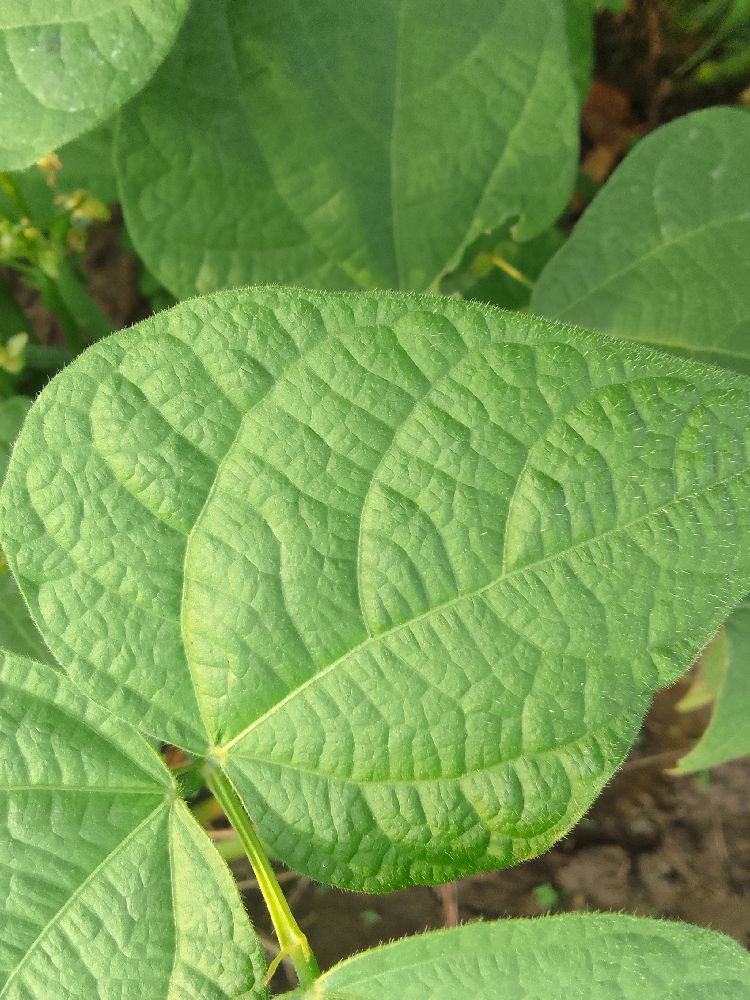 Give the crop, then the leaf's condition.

common bean, healthy
